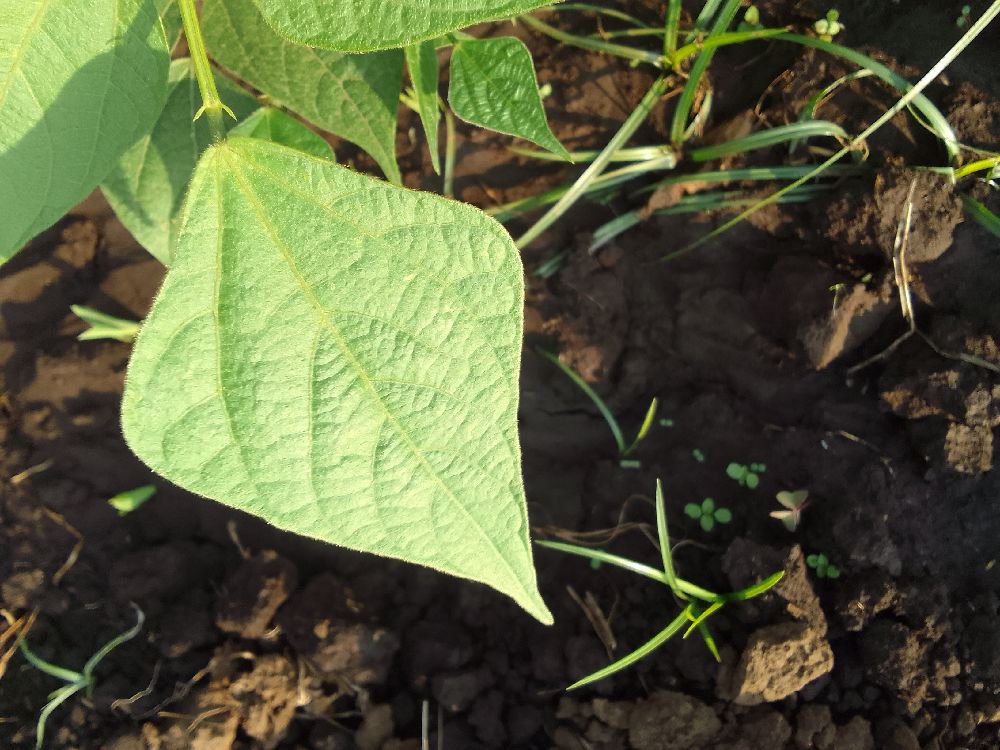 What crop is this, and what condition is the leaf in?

common bean, healthy
